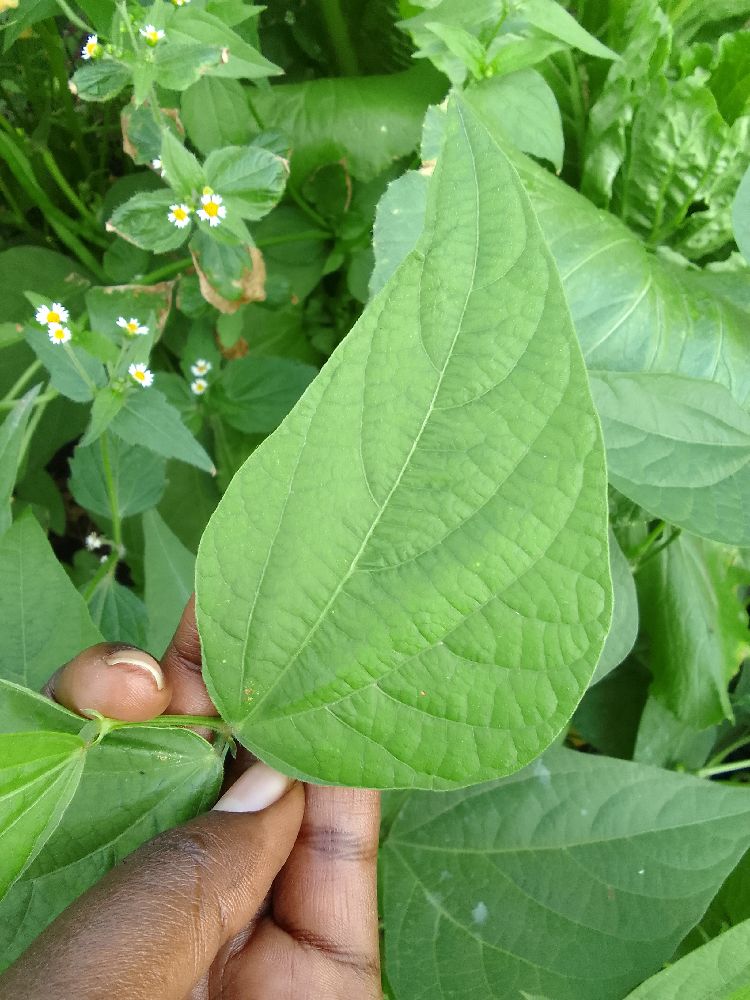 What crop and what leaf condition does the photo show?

common bean, healthy
